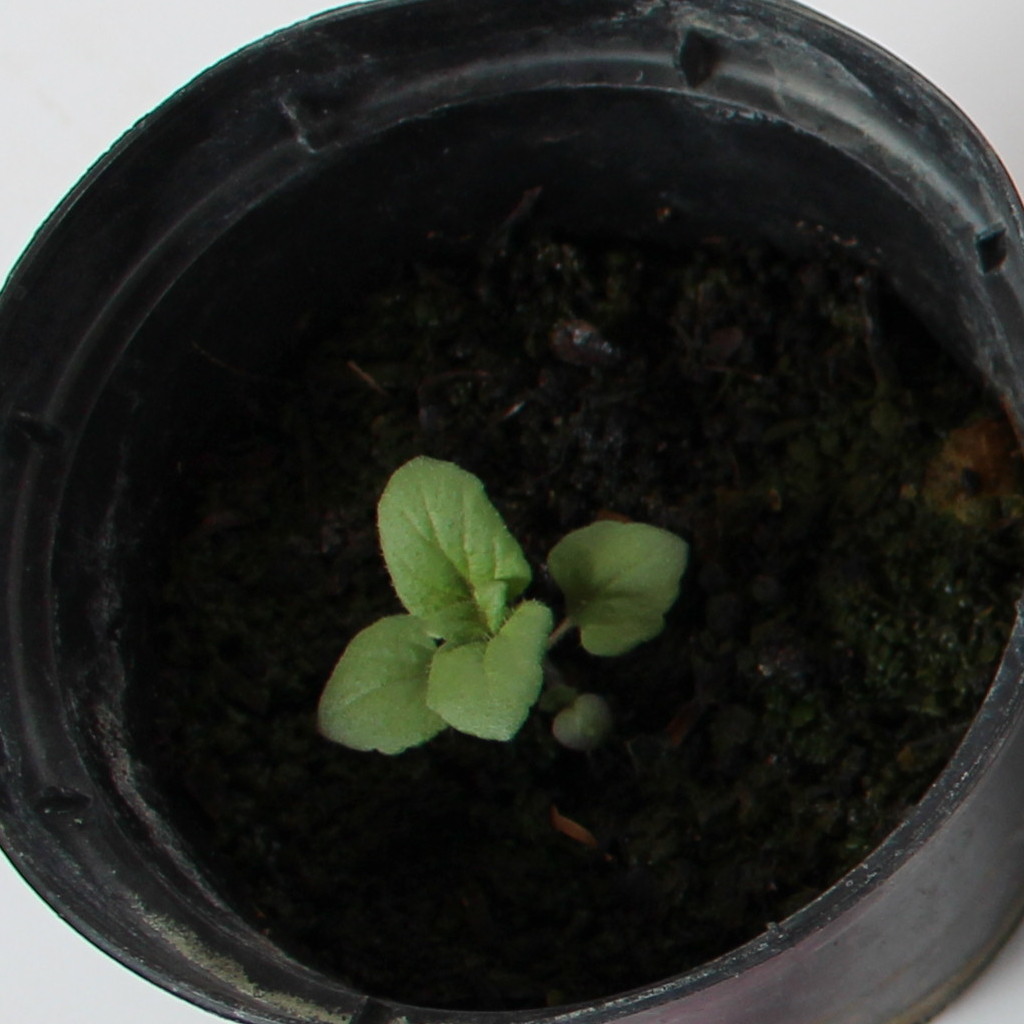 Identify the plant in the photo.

Veronica persica
